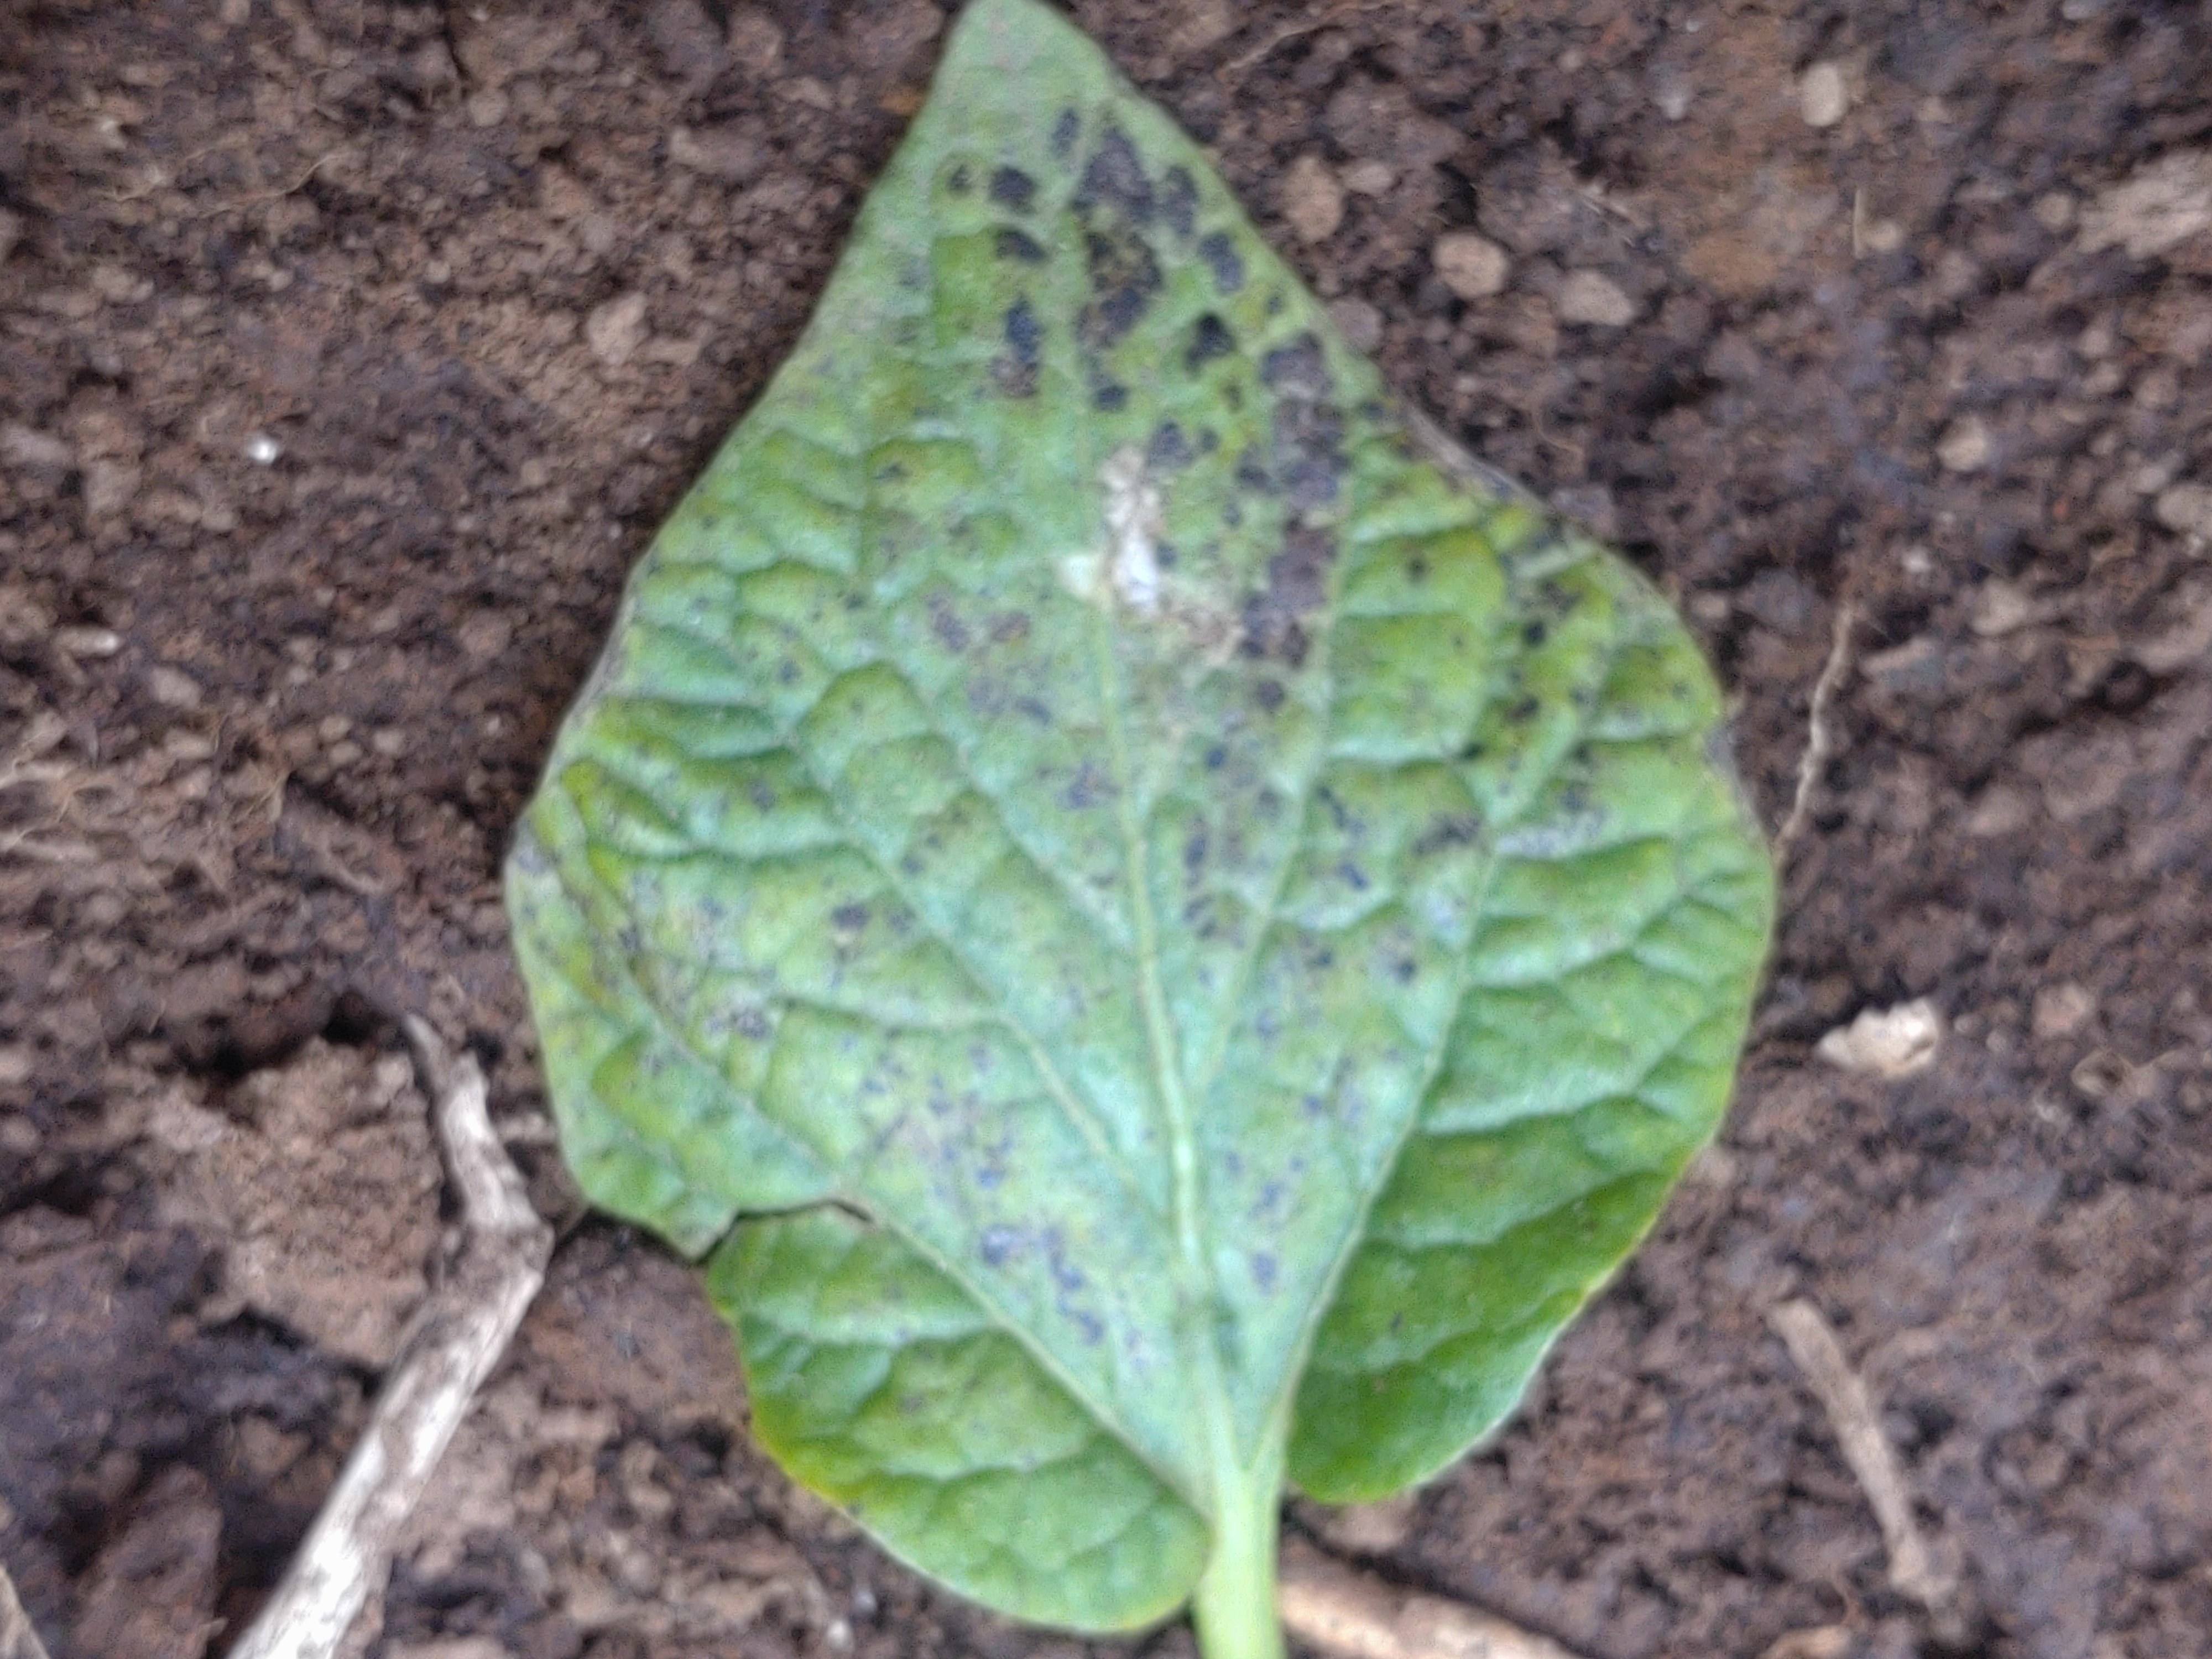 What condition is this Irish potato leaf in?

late blight
